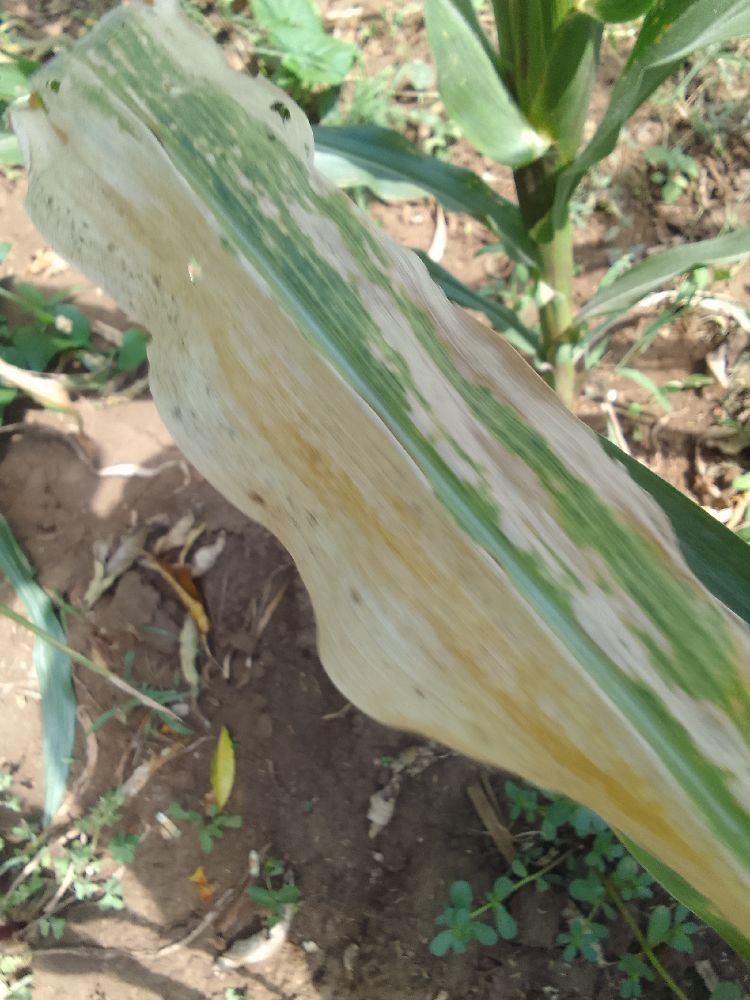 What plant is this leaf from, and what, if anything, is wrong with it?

maize, maize lethal necrosis
